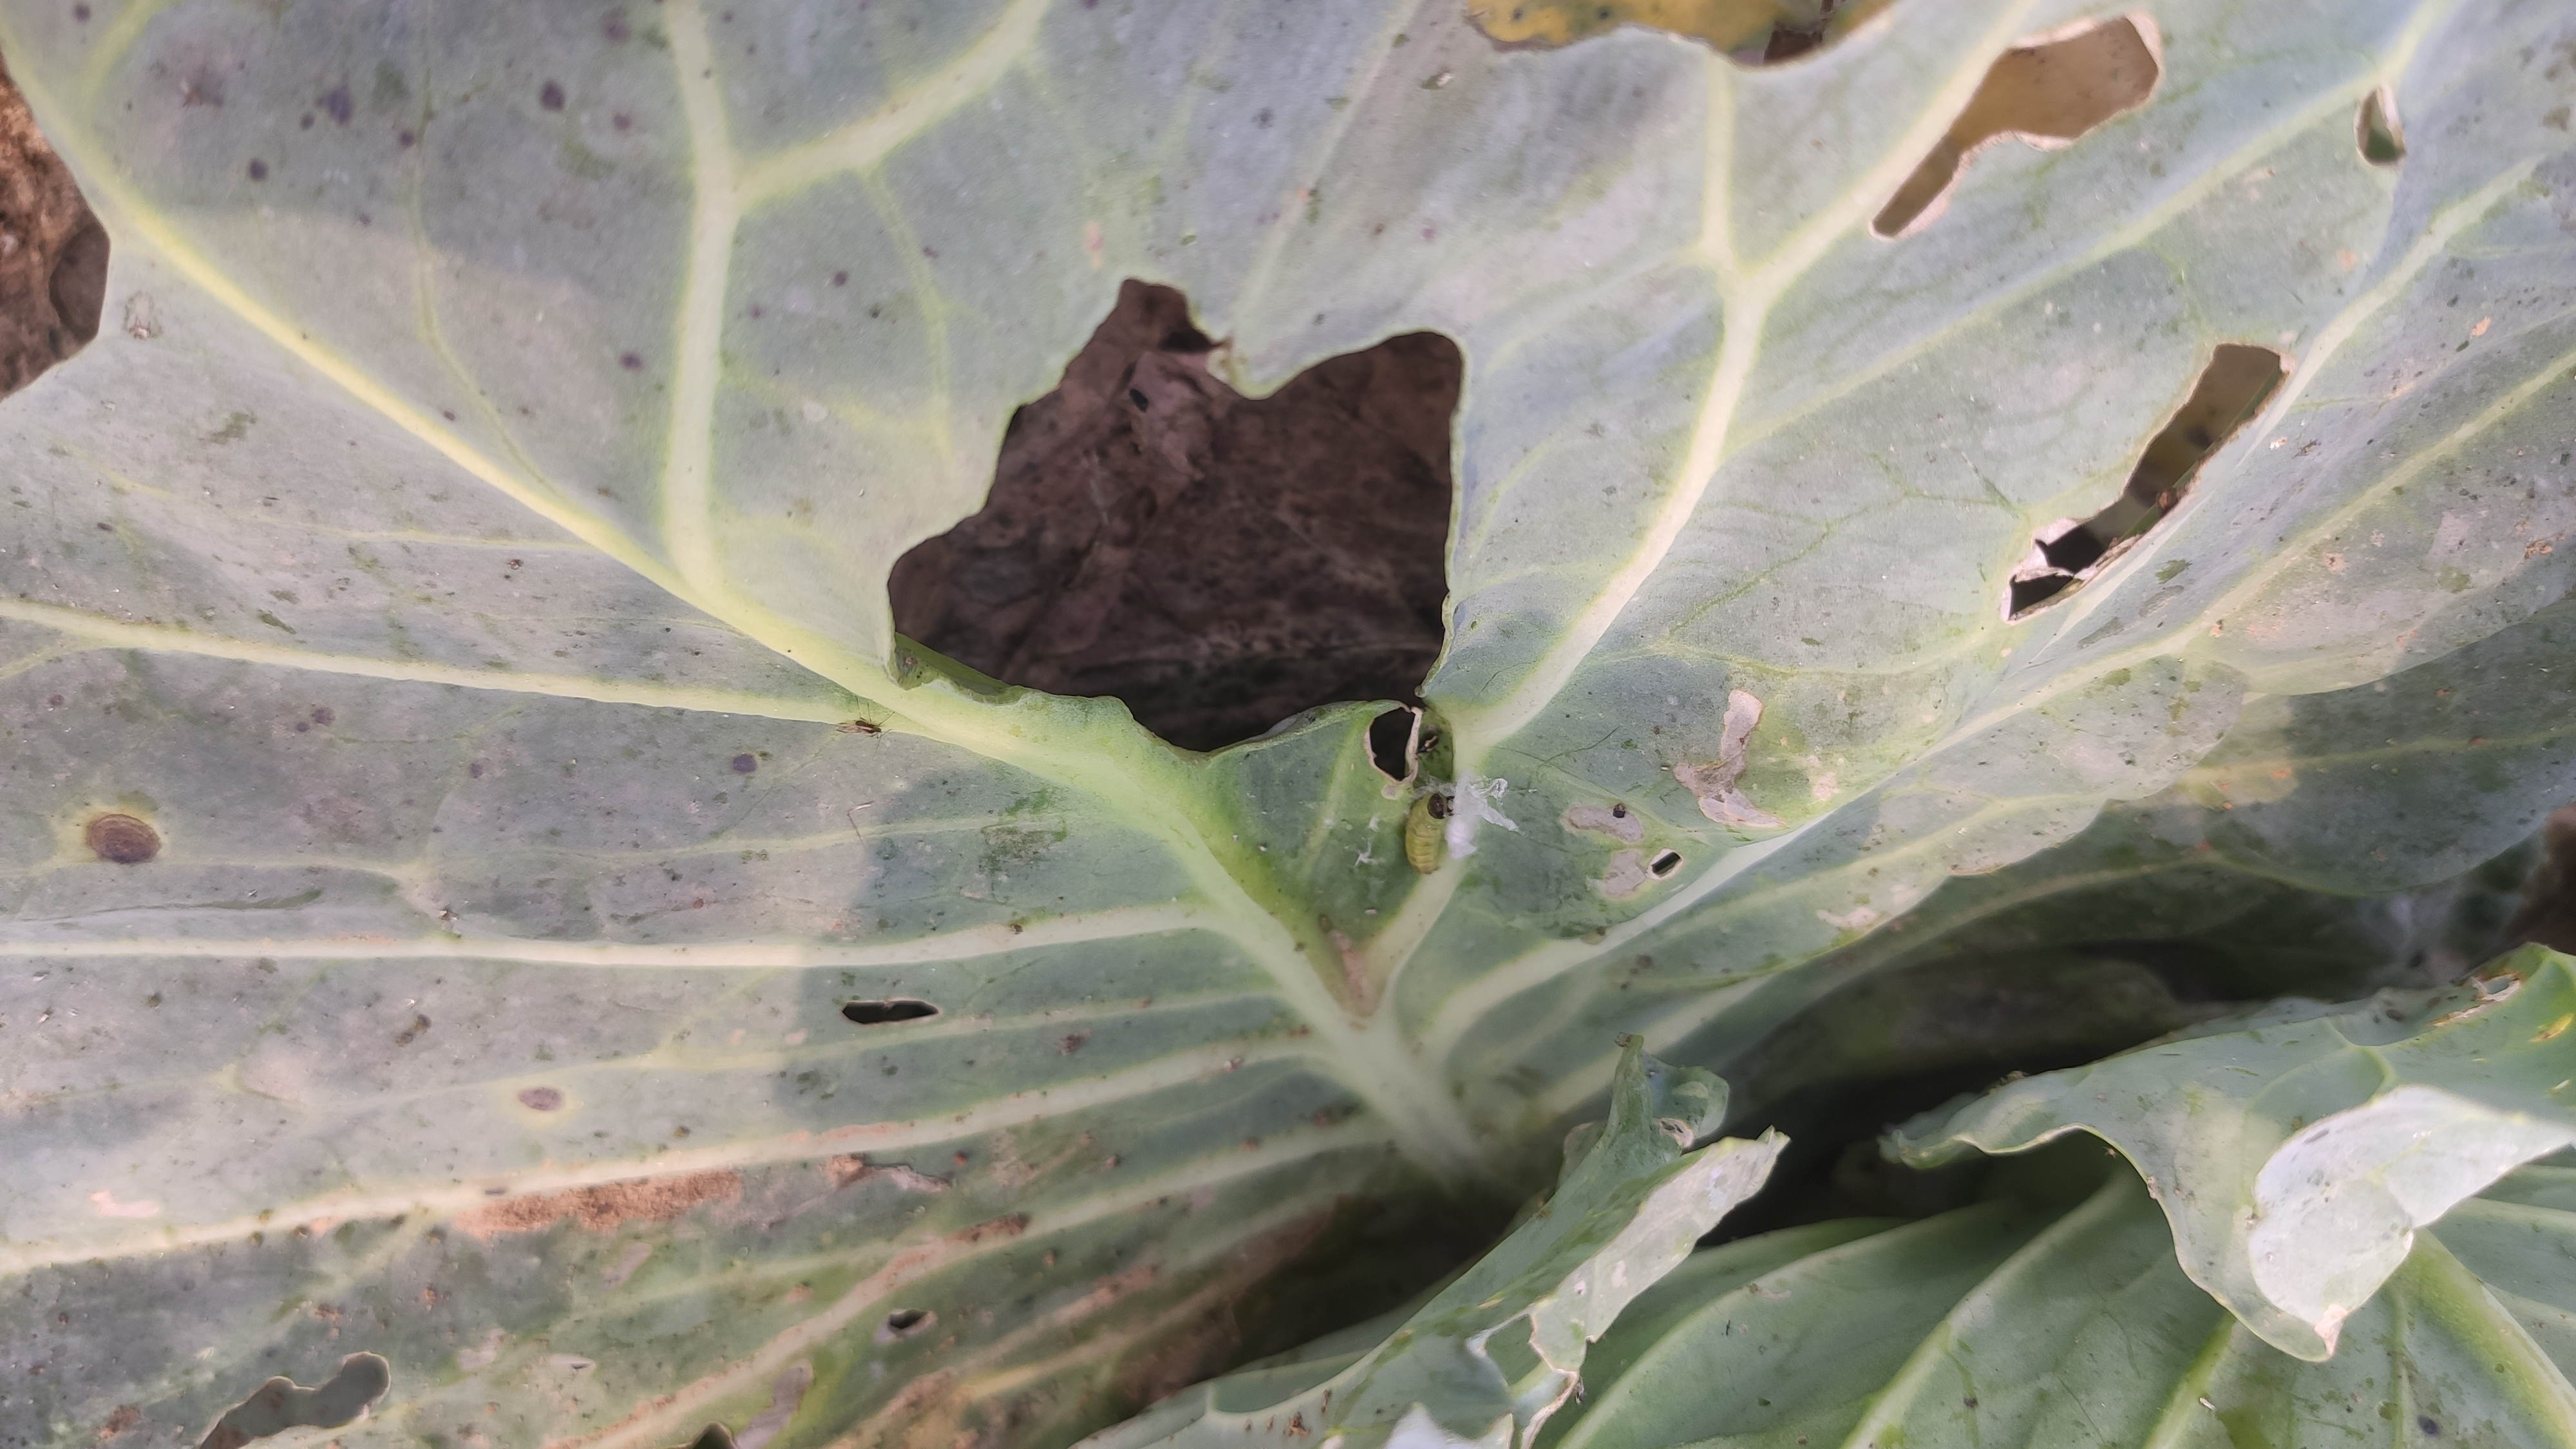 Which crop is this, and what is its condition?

cabbage, alternaria
